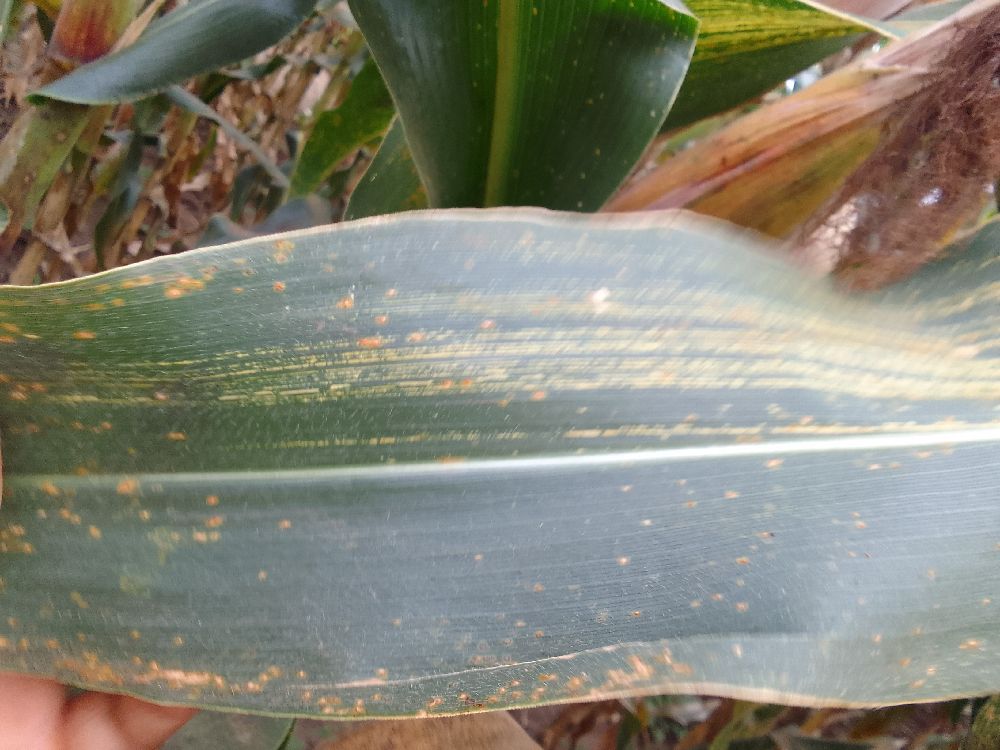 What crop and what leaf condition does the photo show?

maize, maize streak virus
